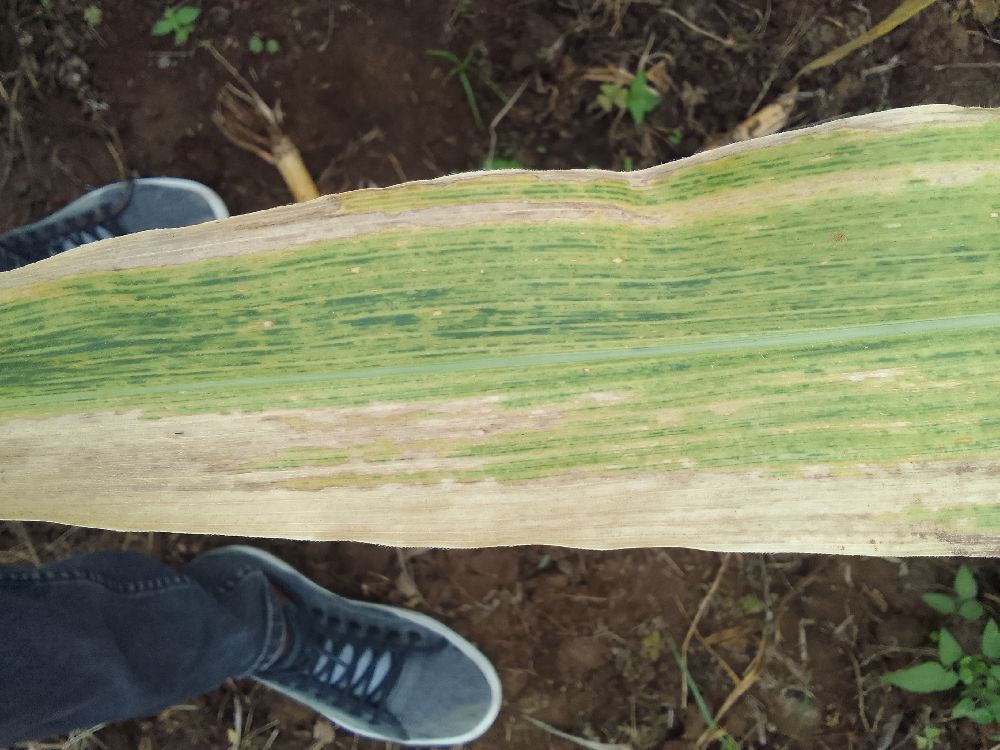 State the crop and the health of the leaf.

maize, maize lethal necrosis
